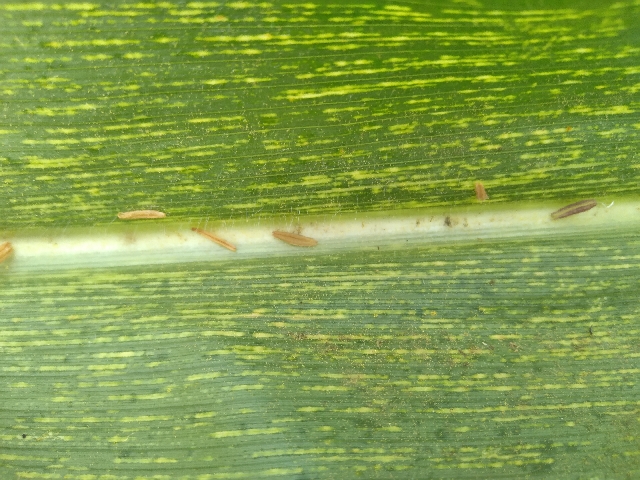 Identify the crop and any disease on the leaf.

maize, maize streak virus
